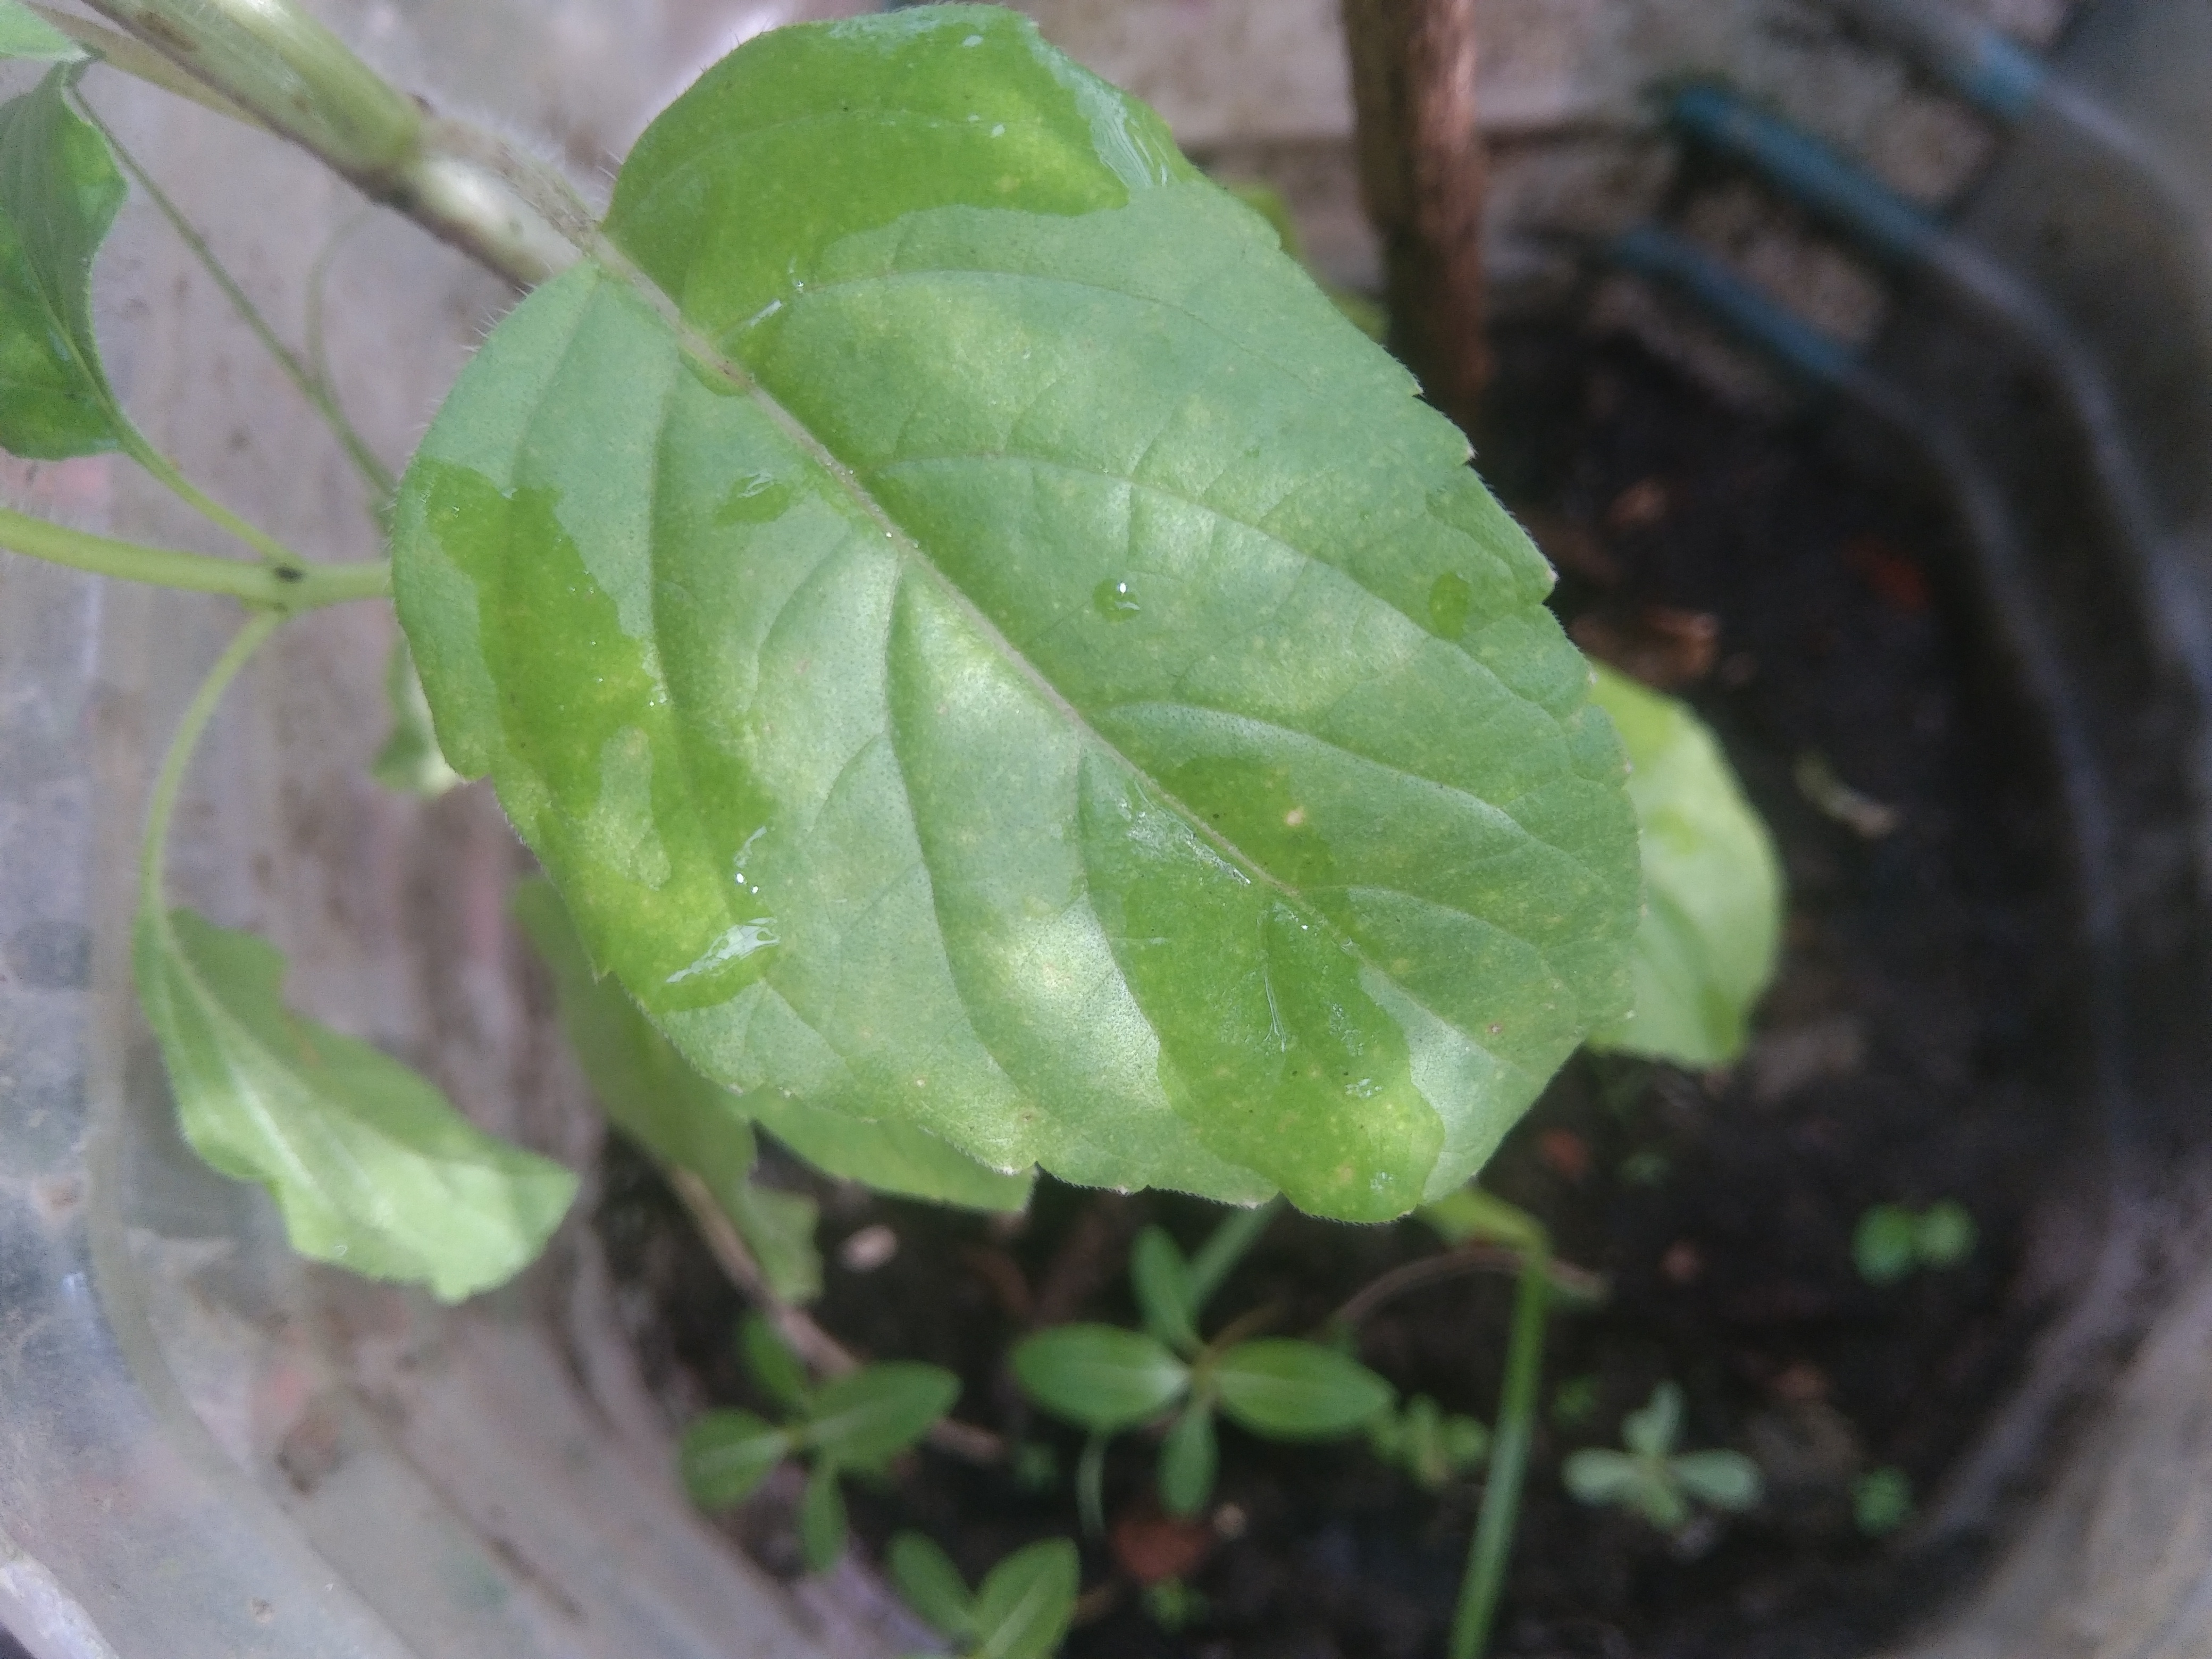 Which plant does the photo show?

tulshi
